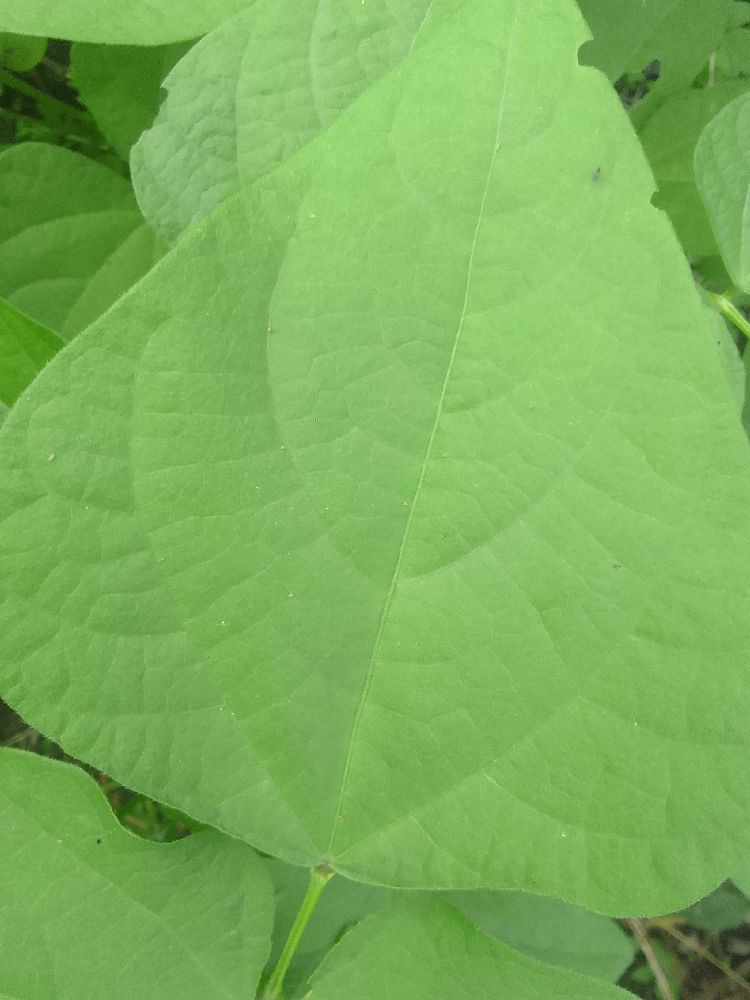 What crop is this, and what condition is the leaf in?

common bean, healthy
